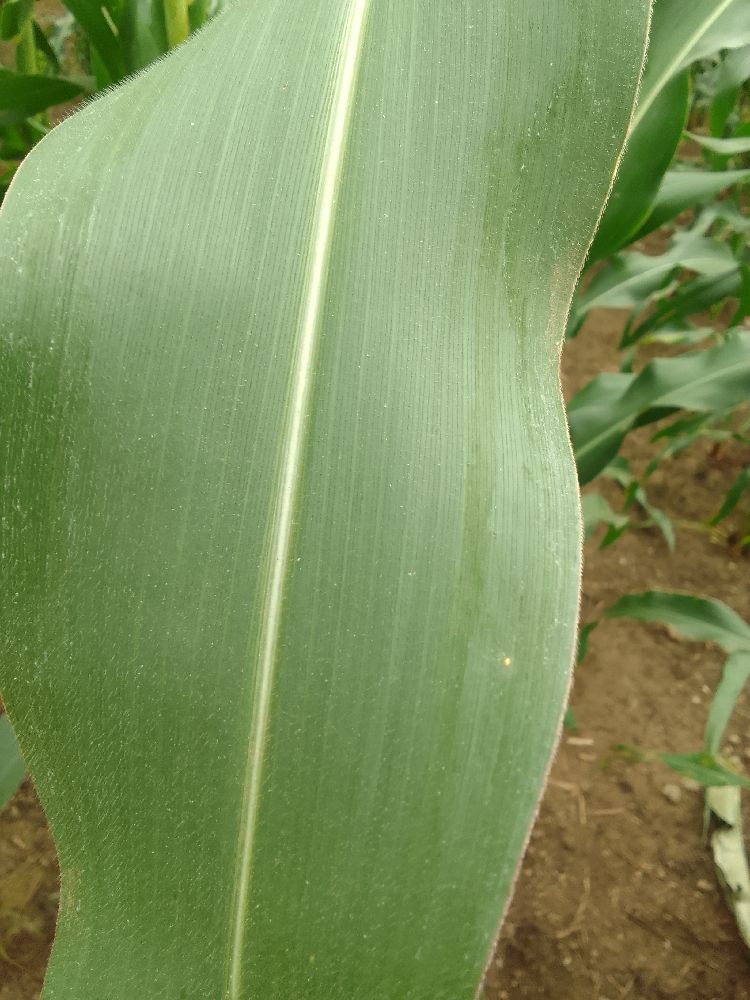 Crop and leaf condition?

maize, healthy
